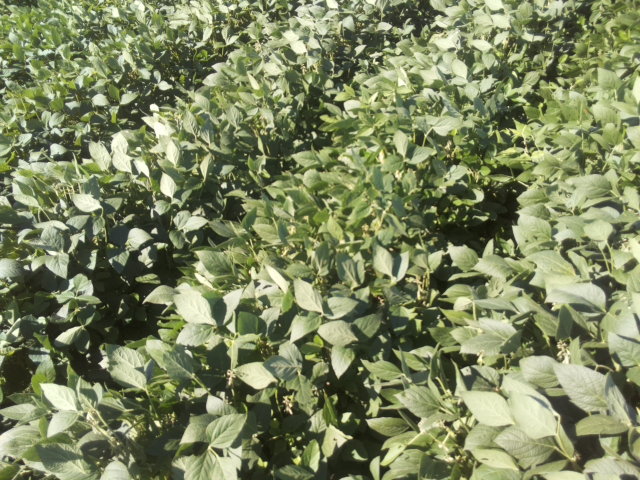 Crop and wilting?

soybean, slight leaflet or petiole turgor loss in upper canopy
